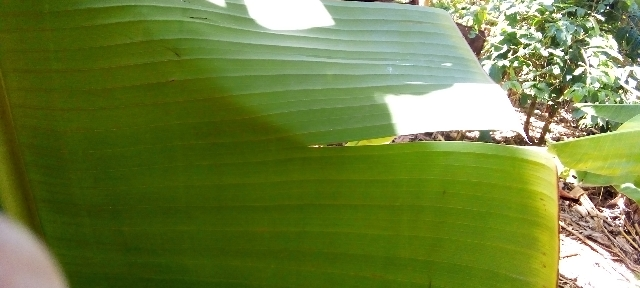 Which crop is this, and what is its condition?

banana, healthy
